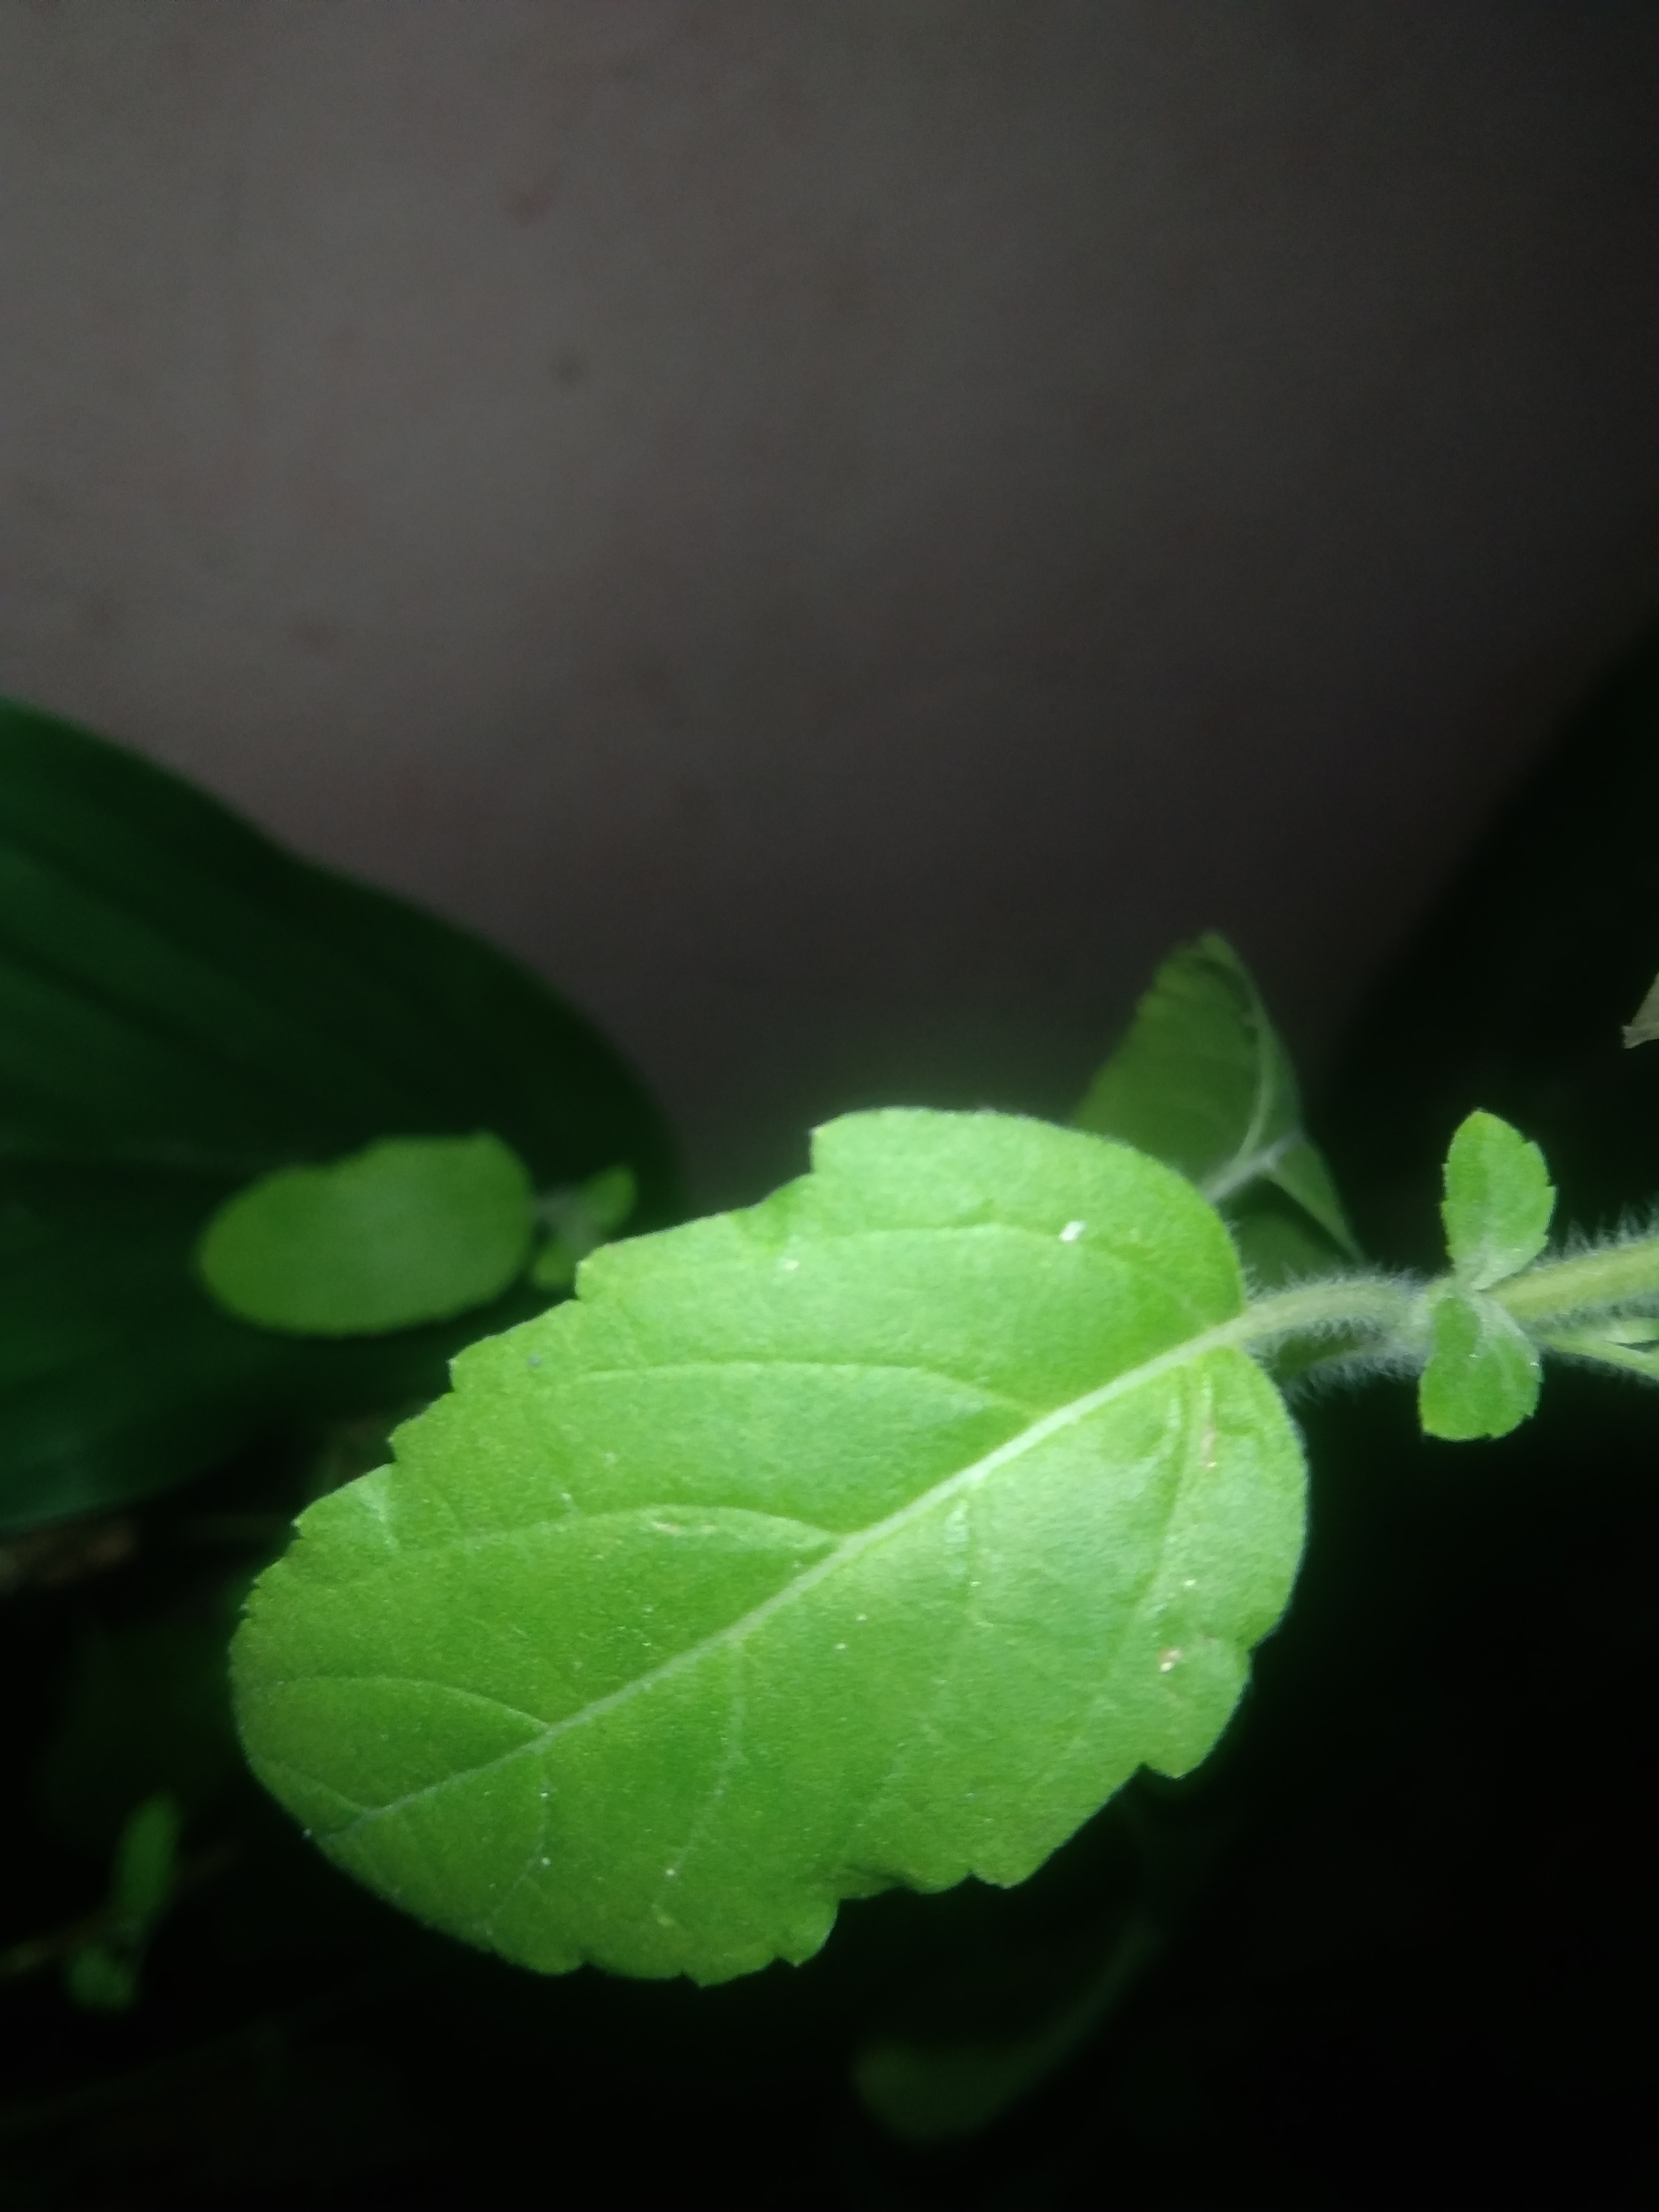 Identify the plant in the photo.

tulshi
